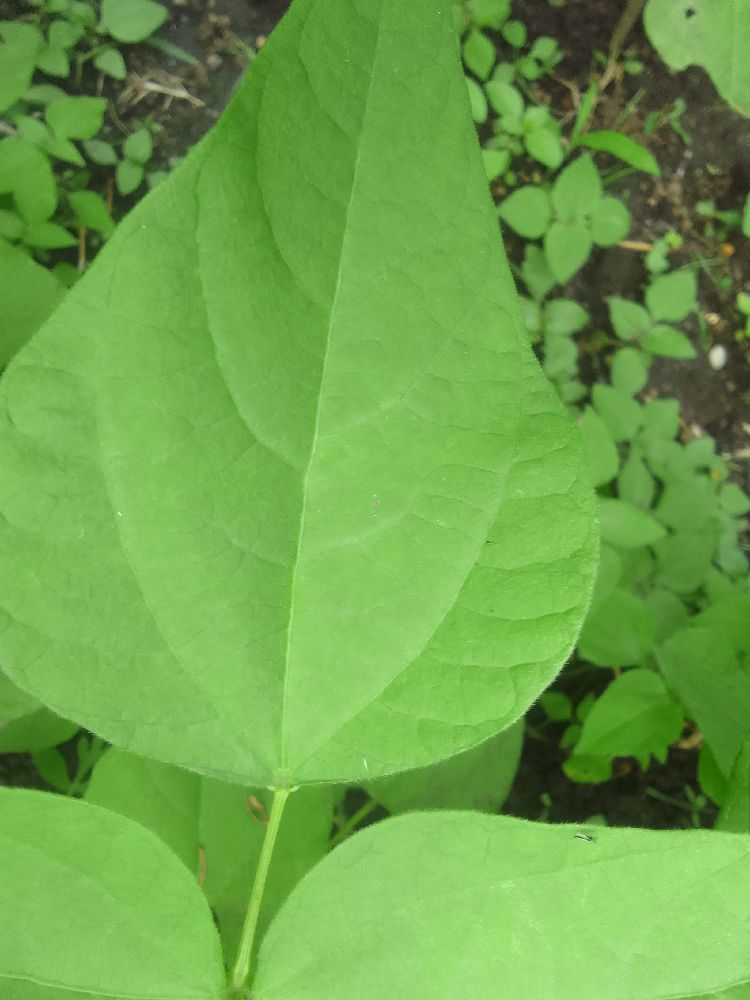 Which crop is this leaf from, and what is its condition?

common bean, healthy
